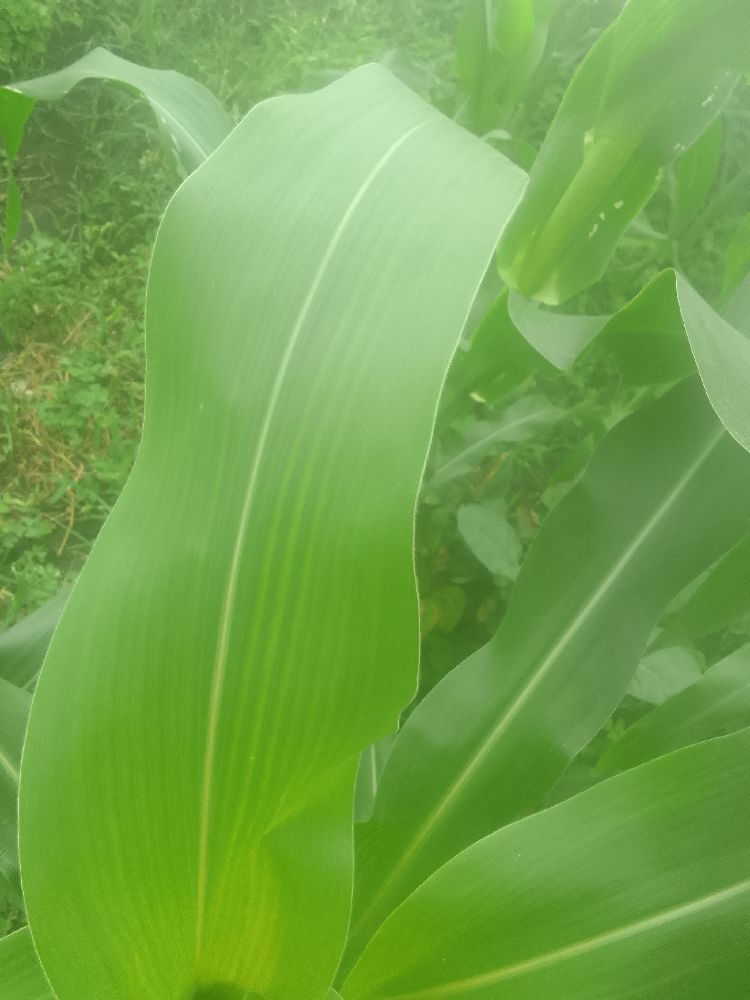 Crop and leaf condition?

maize, healthy
